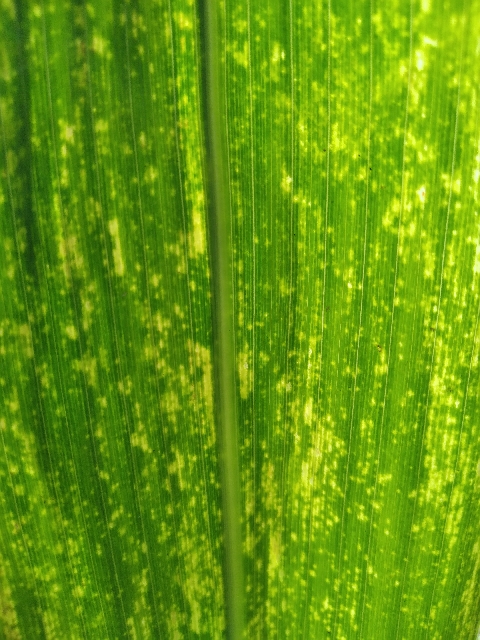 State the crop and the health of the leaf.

maize, maize lethal necrosis
